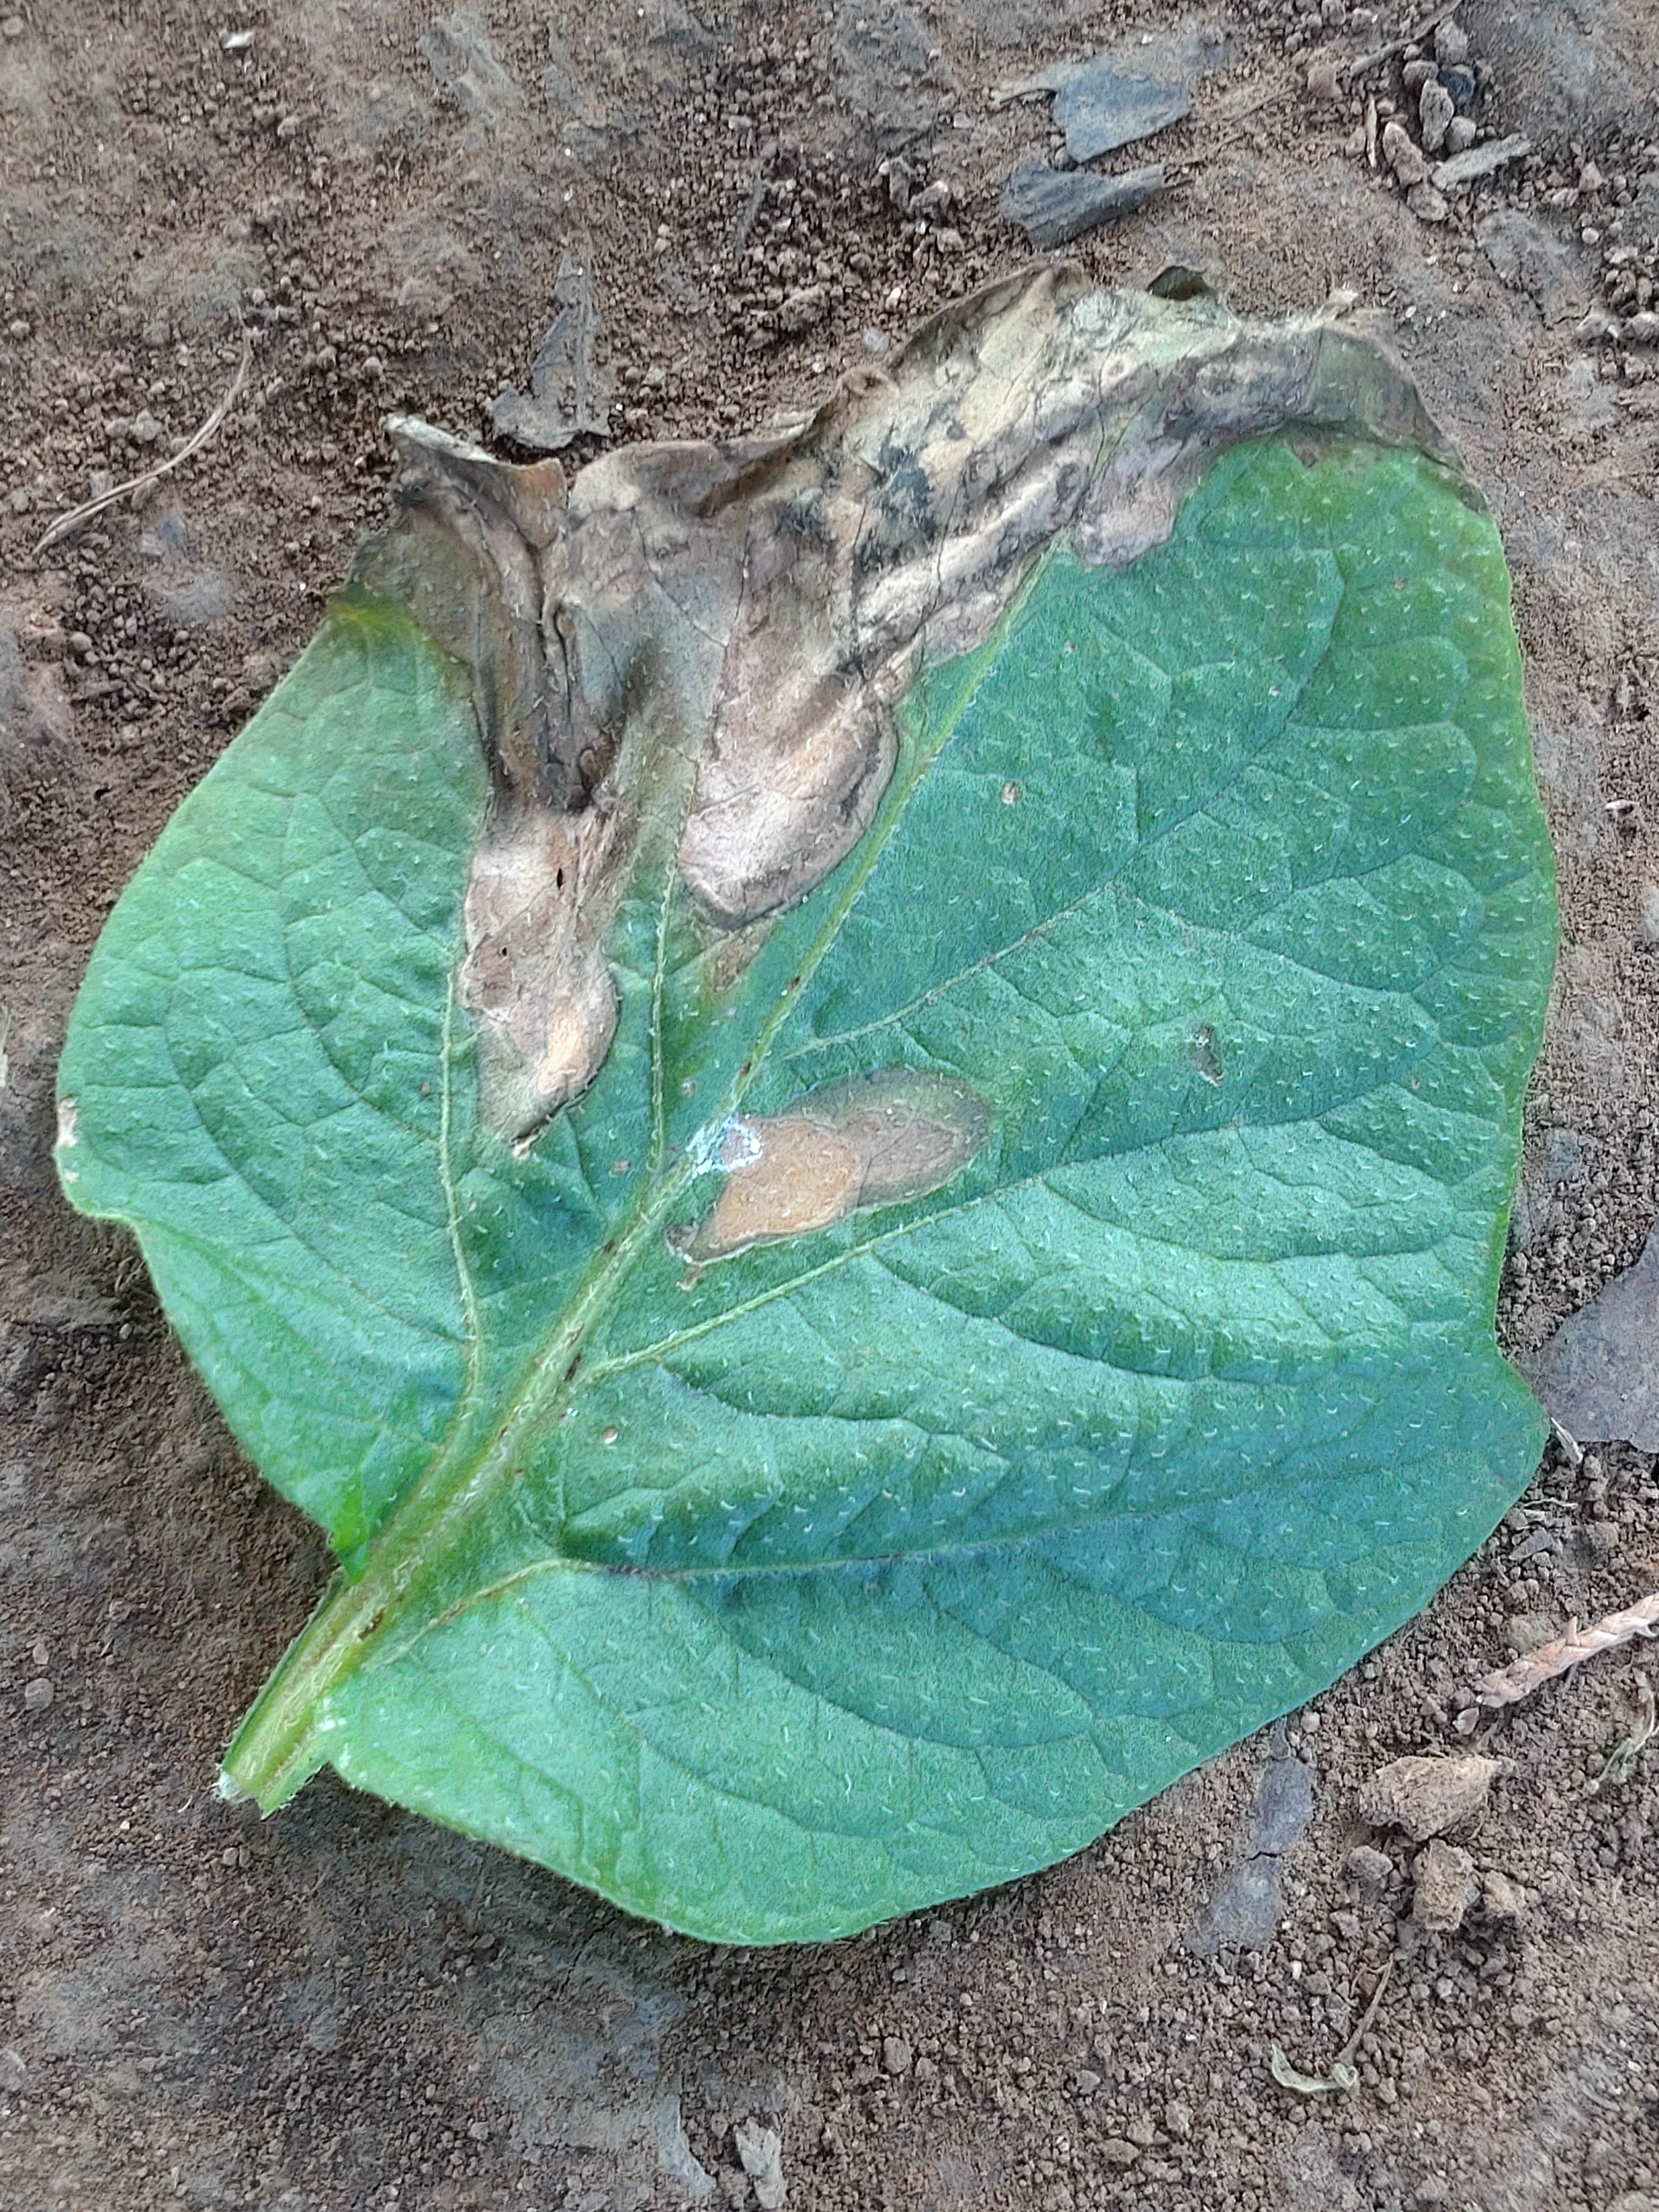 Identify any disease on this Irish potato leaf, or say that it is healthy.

early blight
